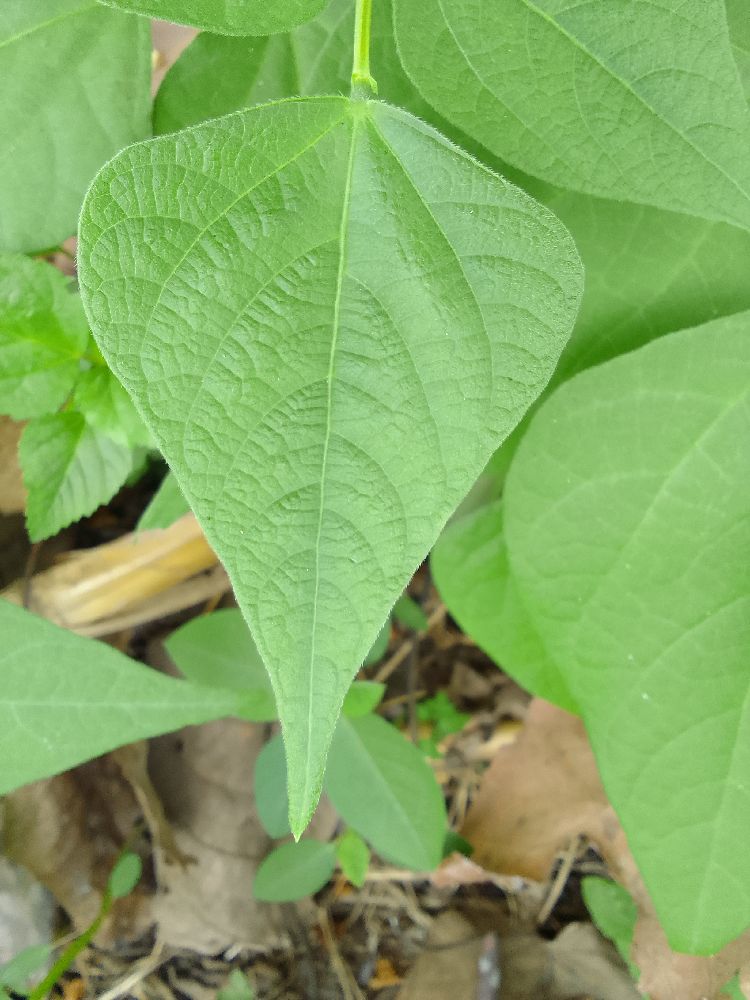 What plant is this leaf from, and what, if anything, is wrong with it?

common bean, healthy
